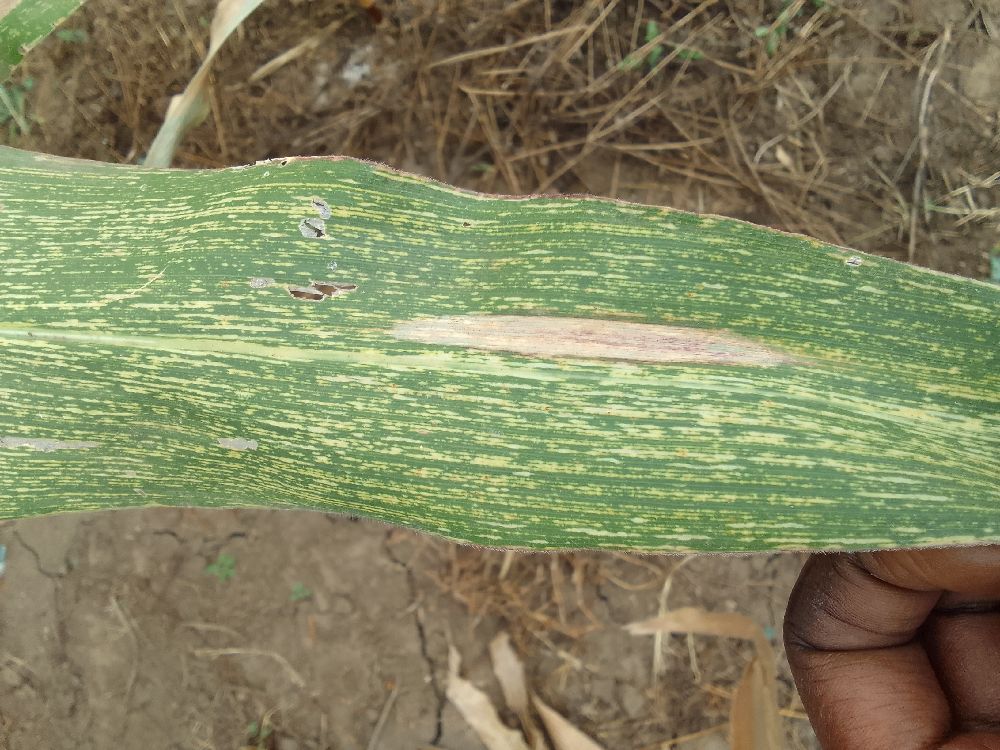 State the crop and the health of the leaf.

maize, maize streak virus
